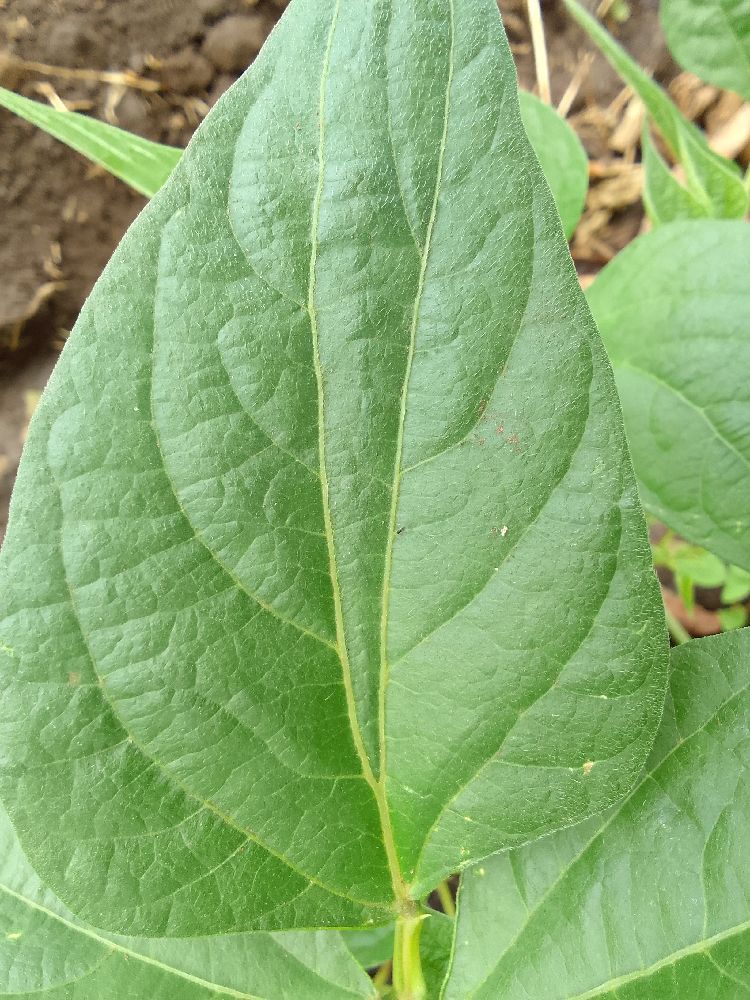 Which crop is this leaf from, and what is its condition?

common bean, healthy
